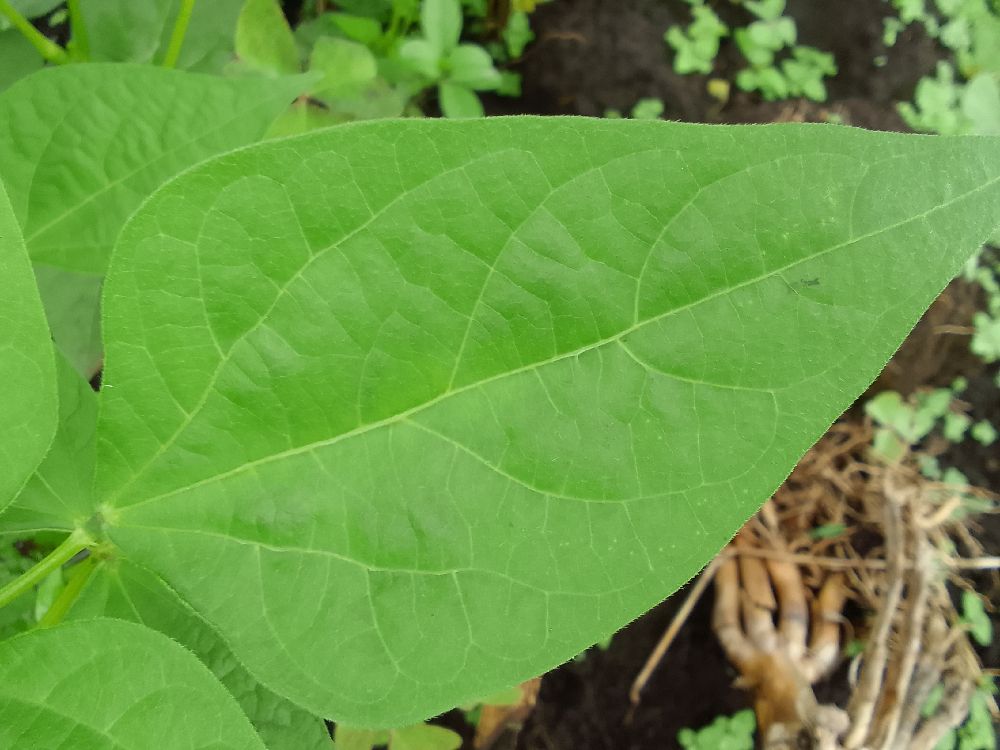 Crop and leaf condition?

common bean, healthy
